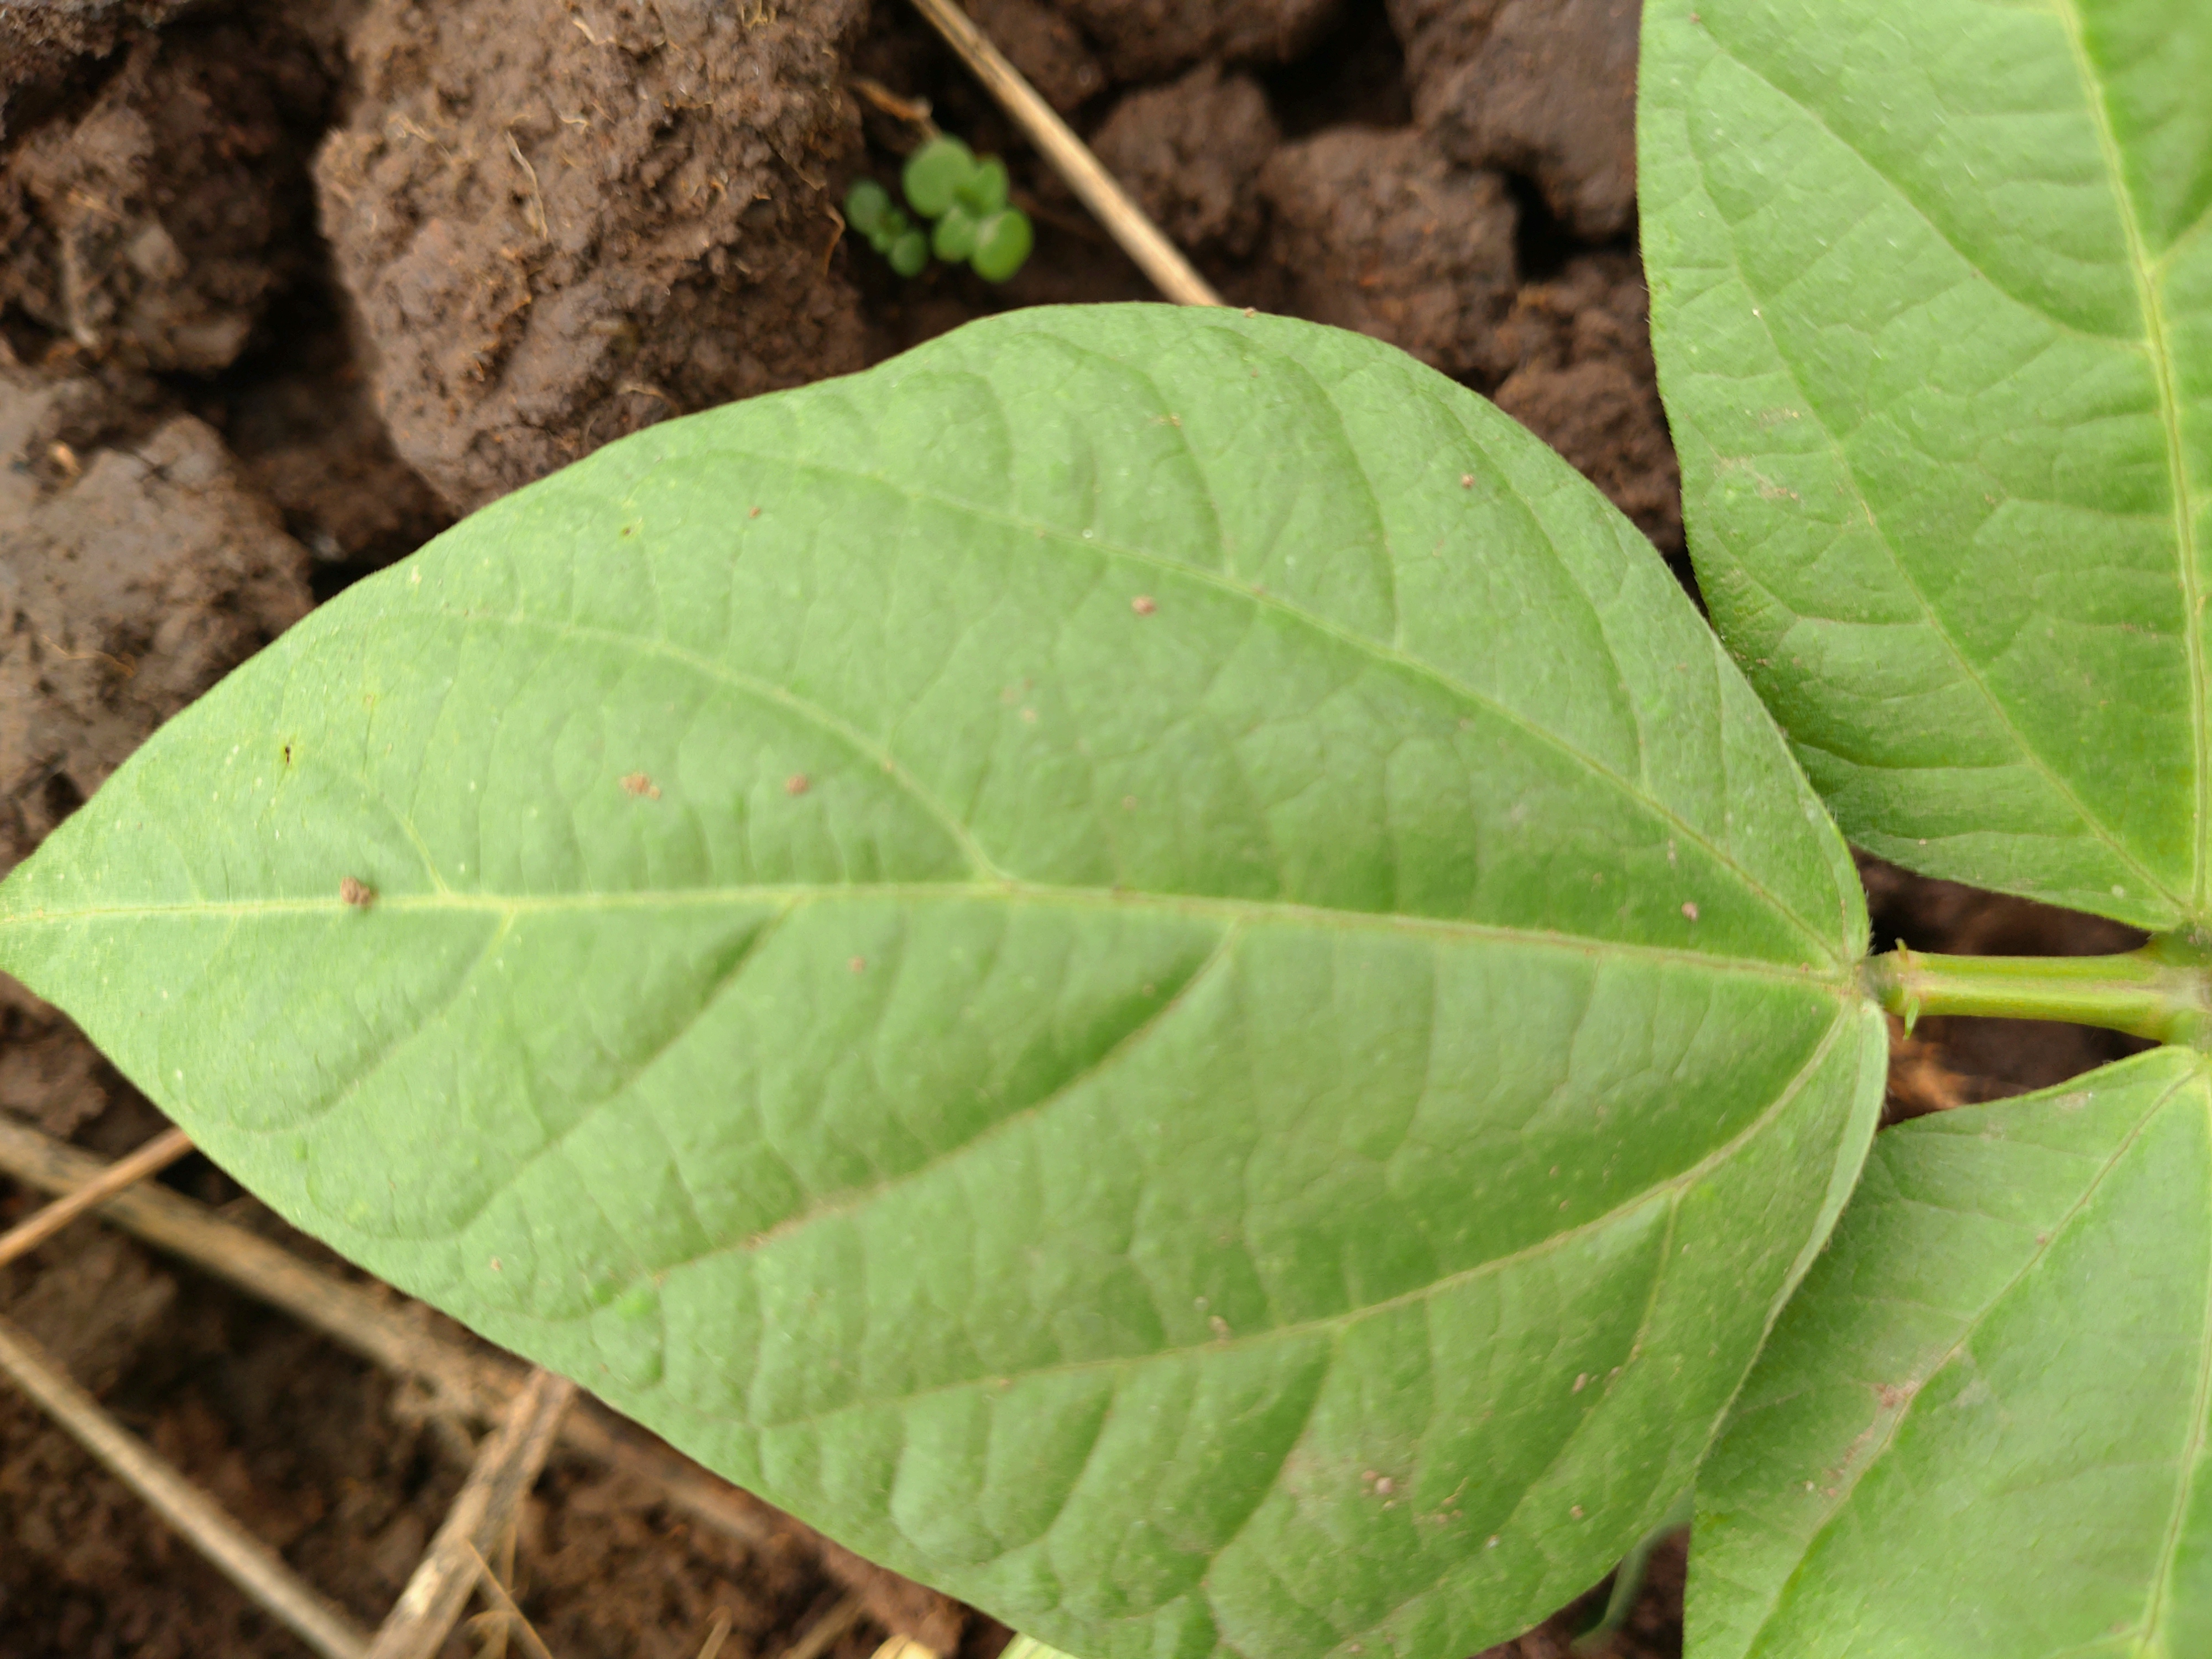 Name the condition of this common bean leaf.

healthy
